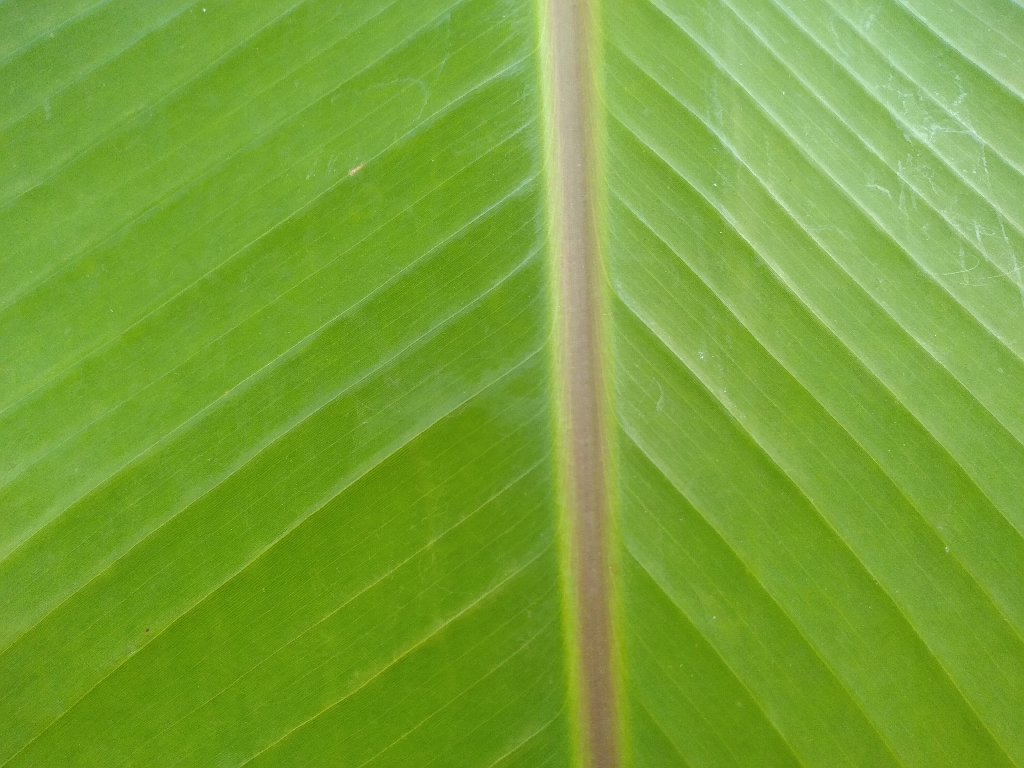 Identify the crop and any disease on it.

banana, healthy
